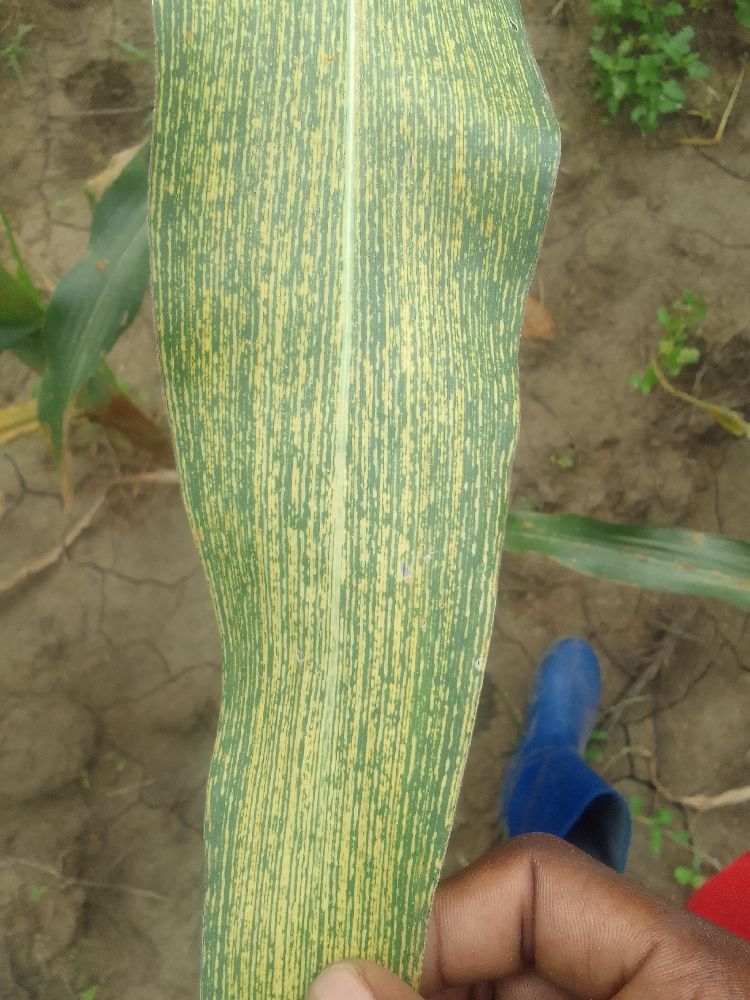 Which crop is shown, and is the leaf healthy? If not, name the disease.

maize, maize streak virus
